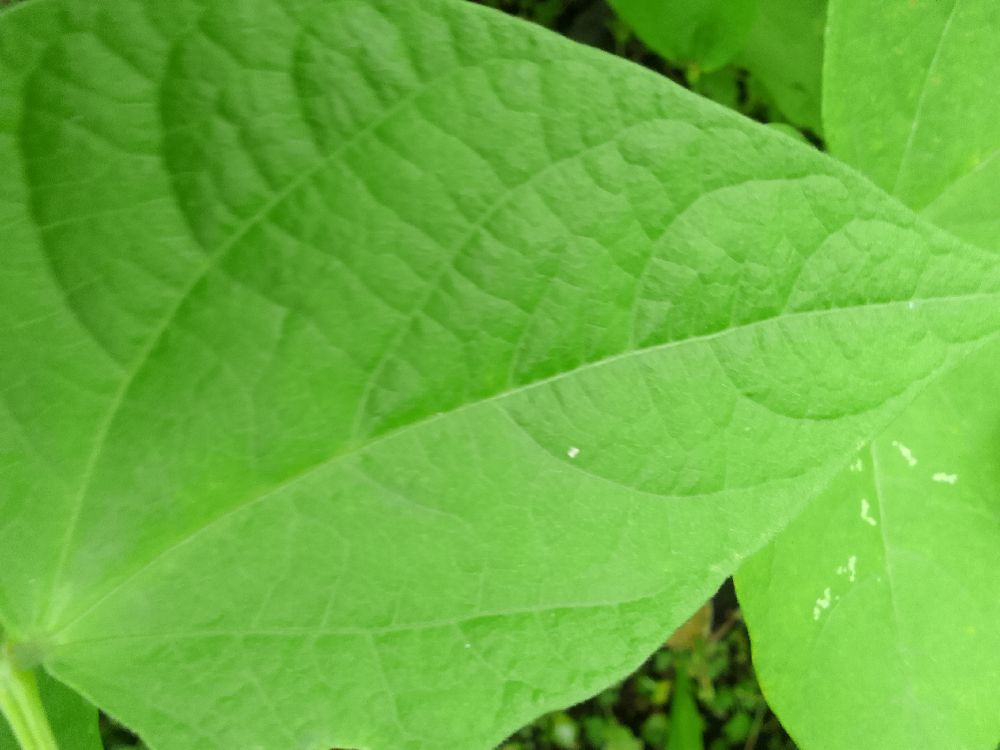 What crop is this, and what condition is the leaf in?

common bean, healthy
